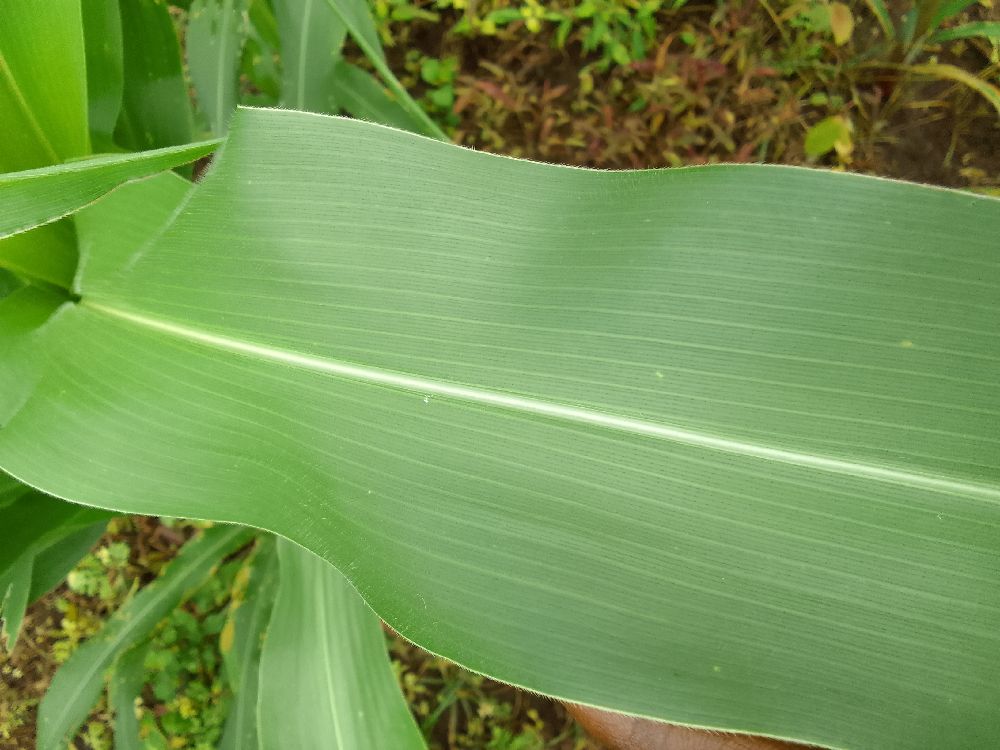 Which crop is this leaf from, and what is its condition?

maize, healthy
